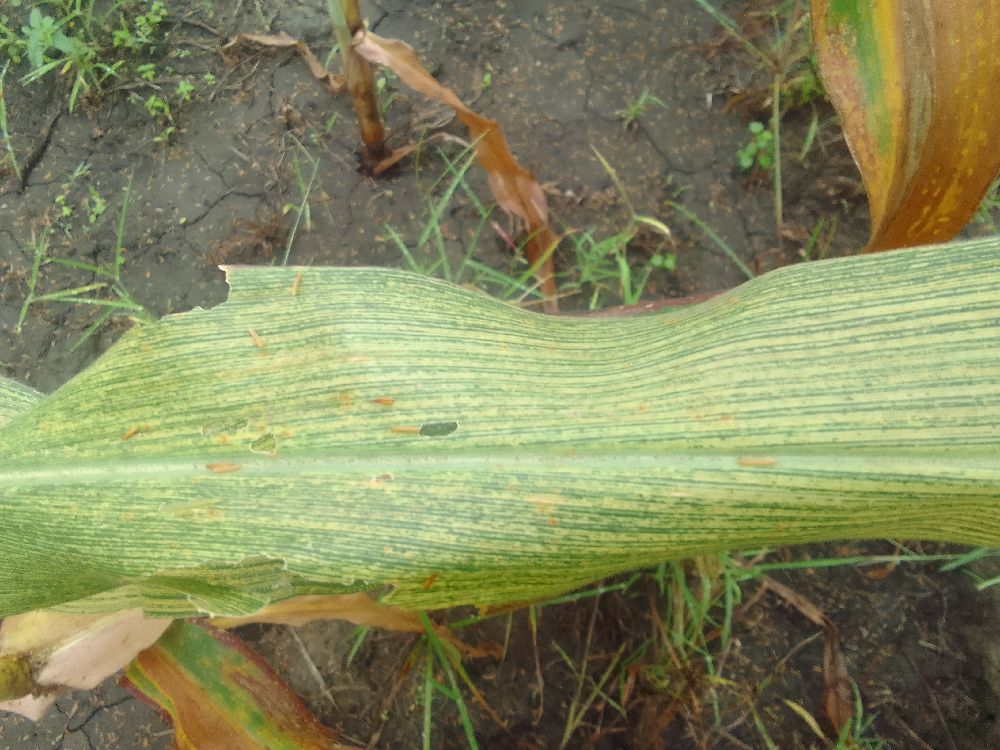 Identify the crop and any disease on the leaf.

maize, maize streak virus
